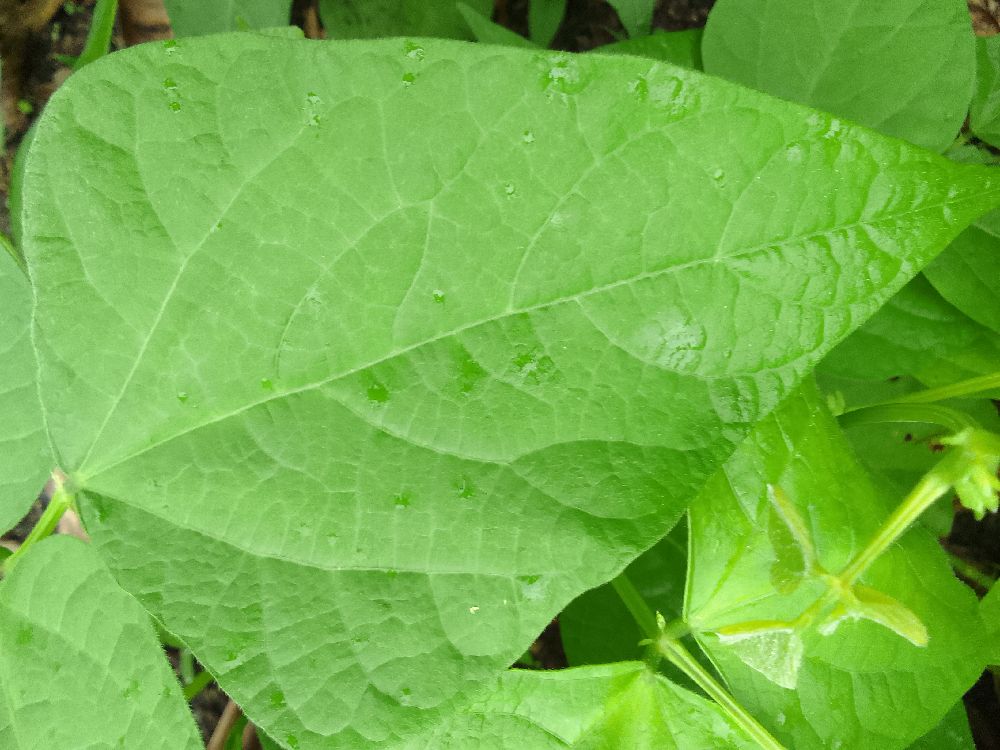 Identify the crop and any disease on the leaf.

common bean, healthy
